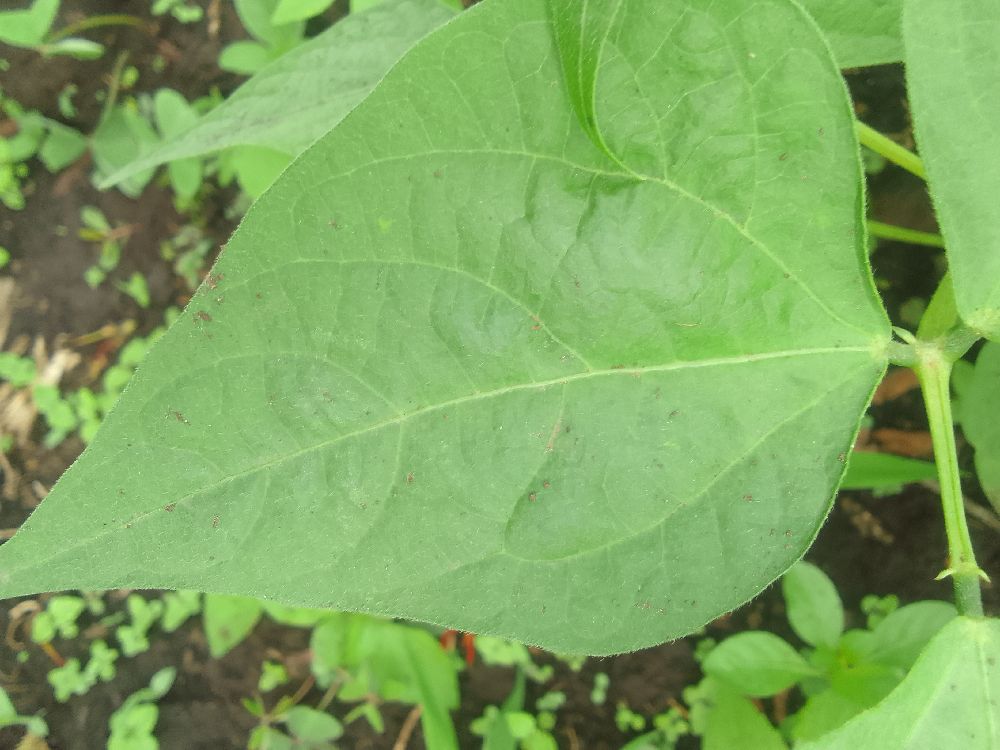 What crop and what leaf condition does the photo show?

common bean, healthy
